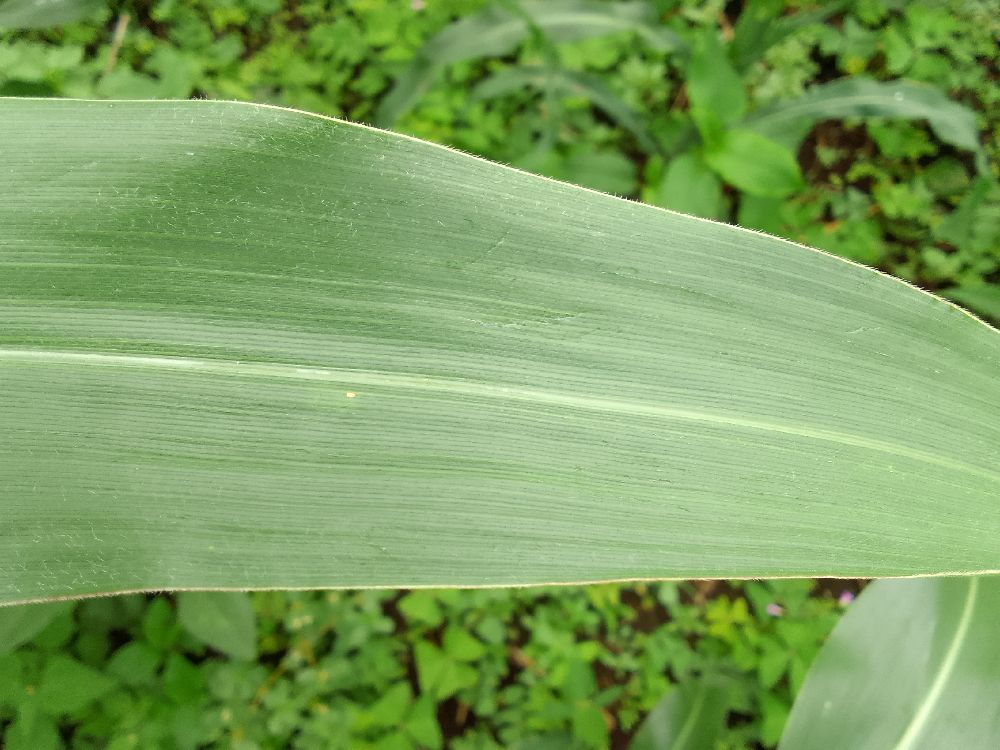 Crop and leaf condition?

maize, healthy
